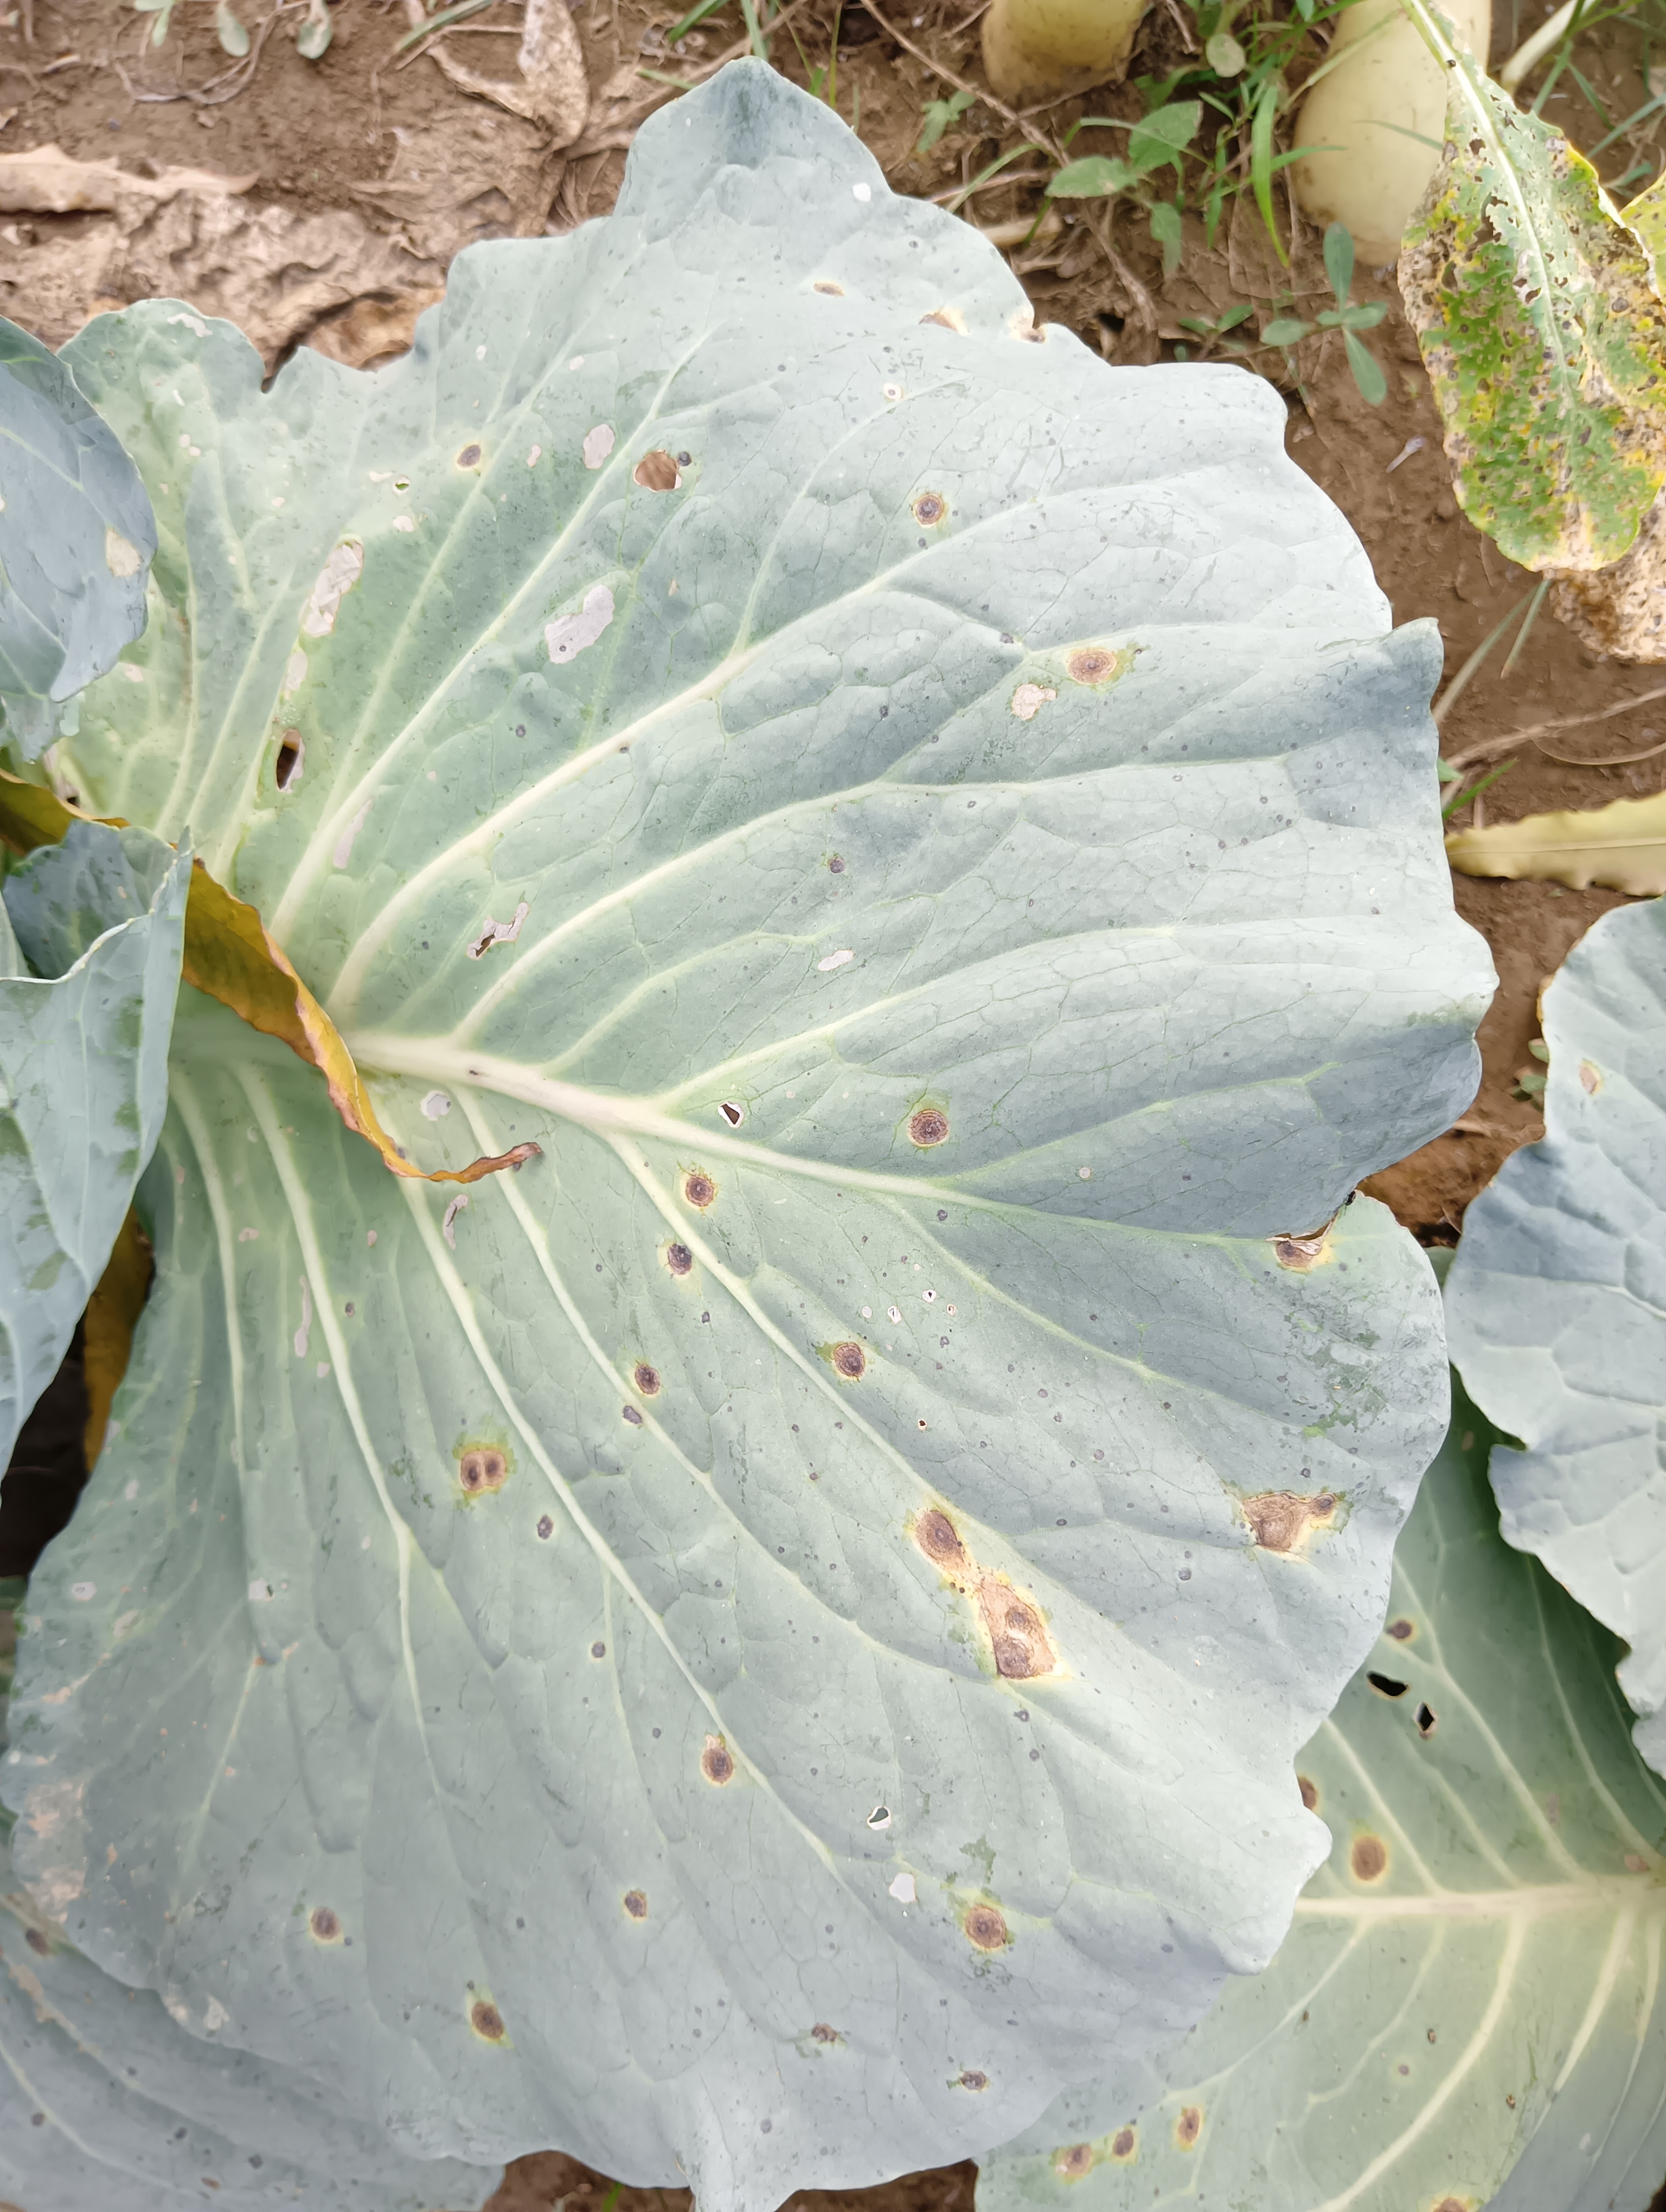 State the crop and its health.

cabbage, alternaria
